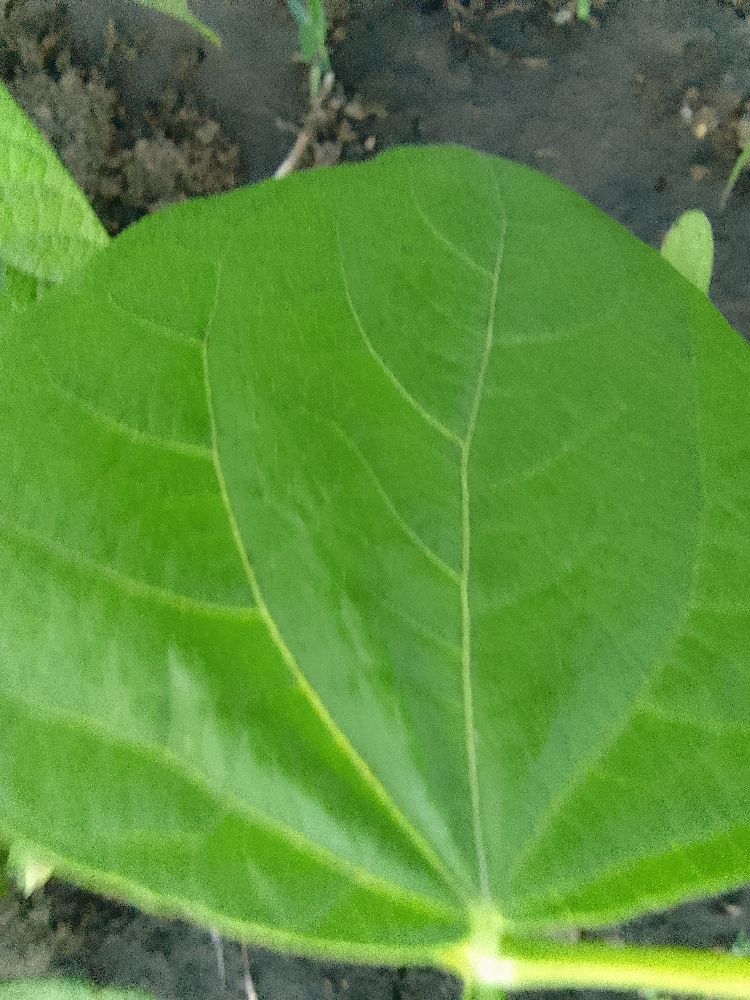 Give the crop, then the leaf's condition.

common bean, healthy
